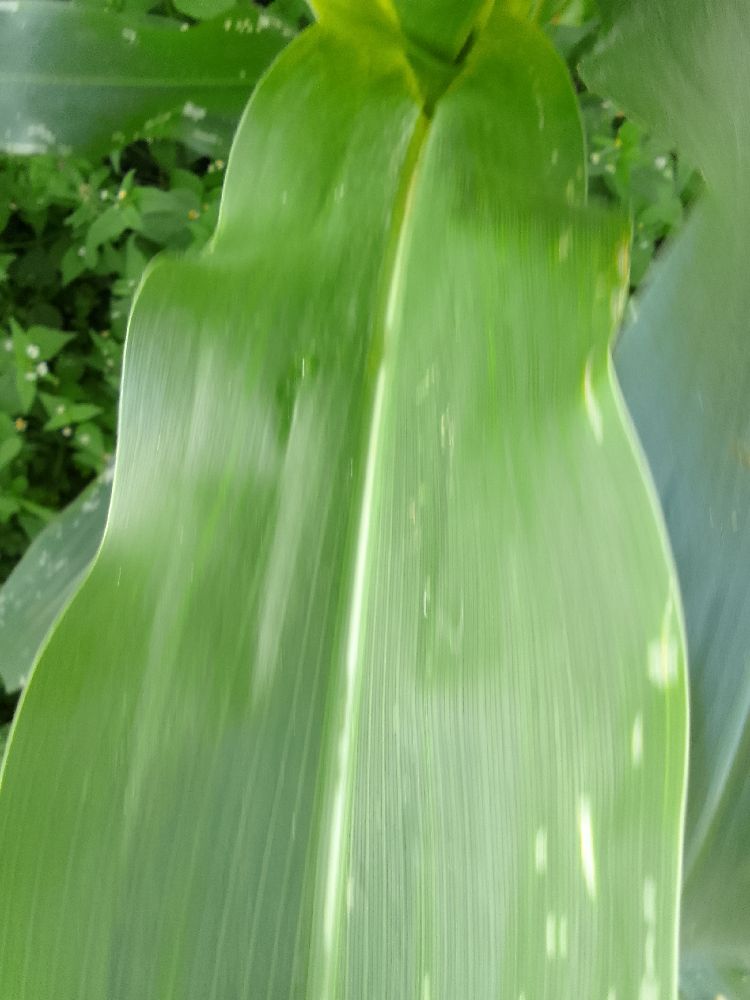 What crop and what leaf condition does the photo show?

maize, healthy
